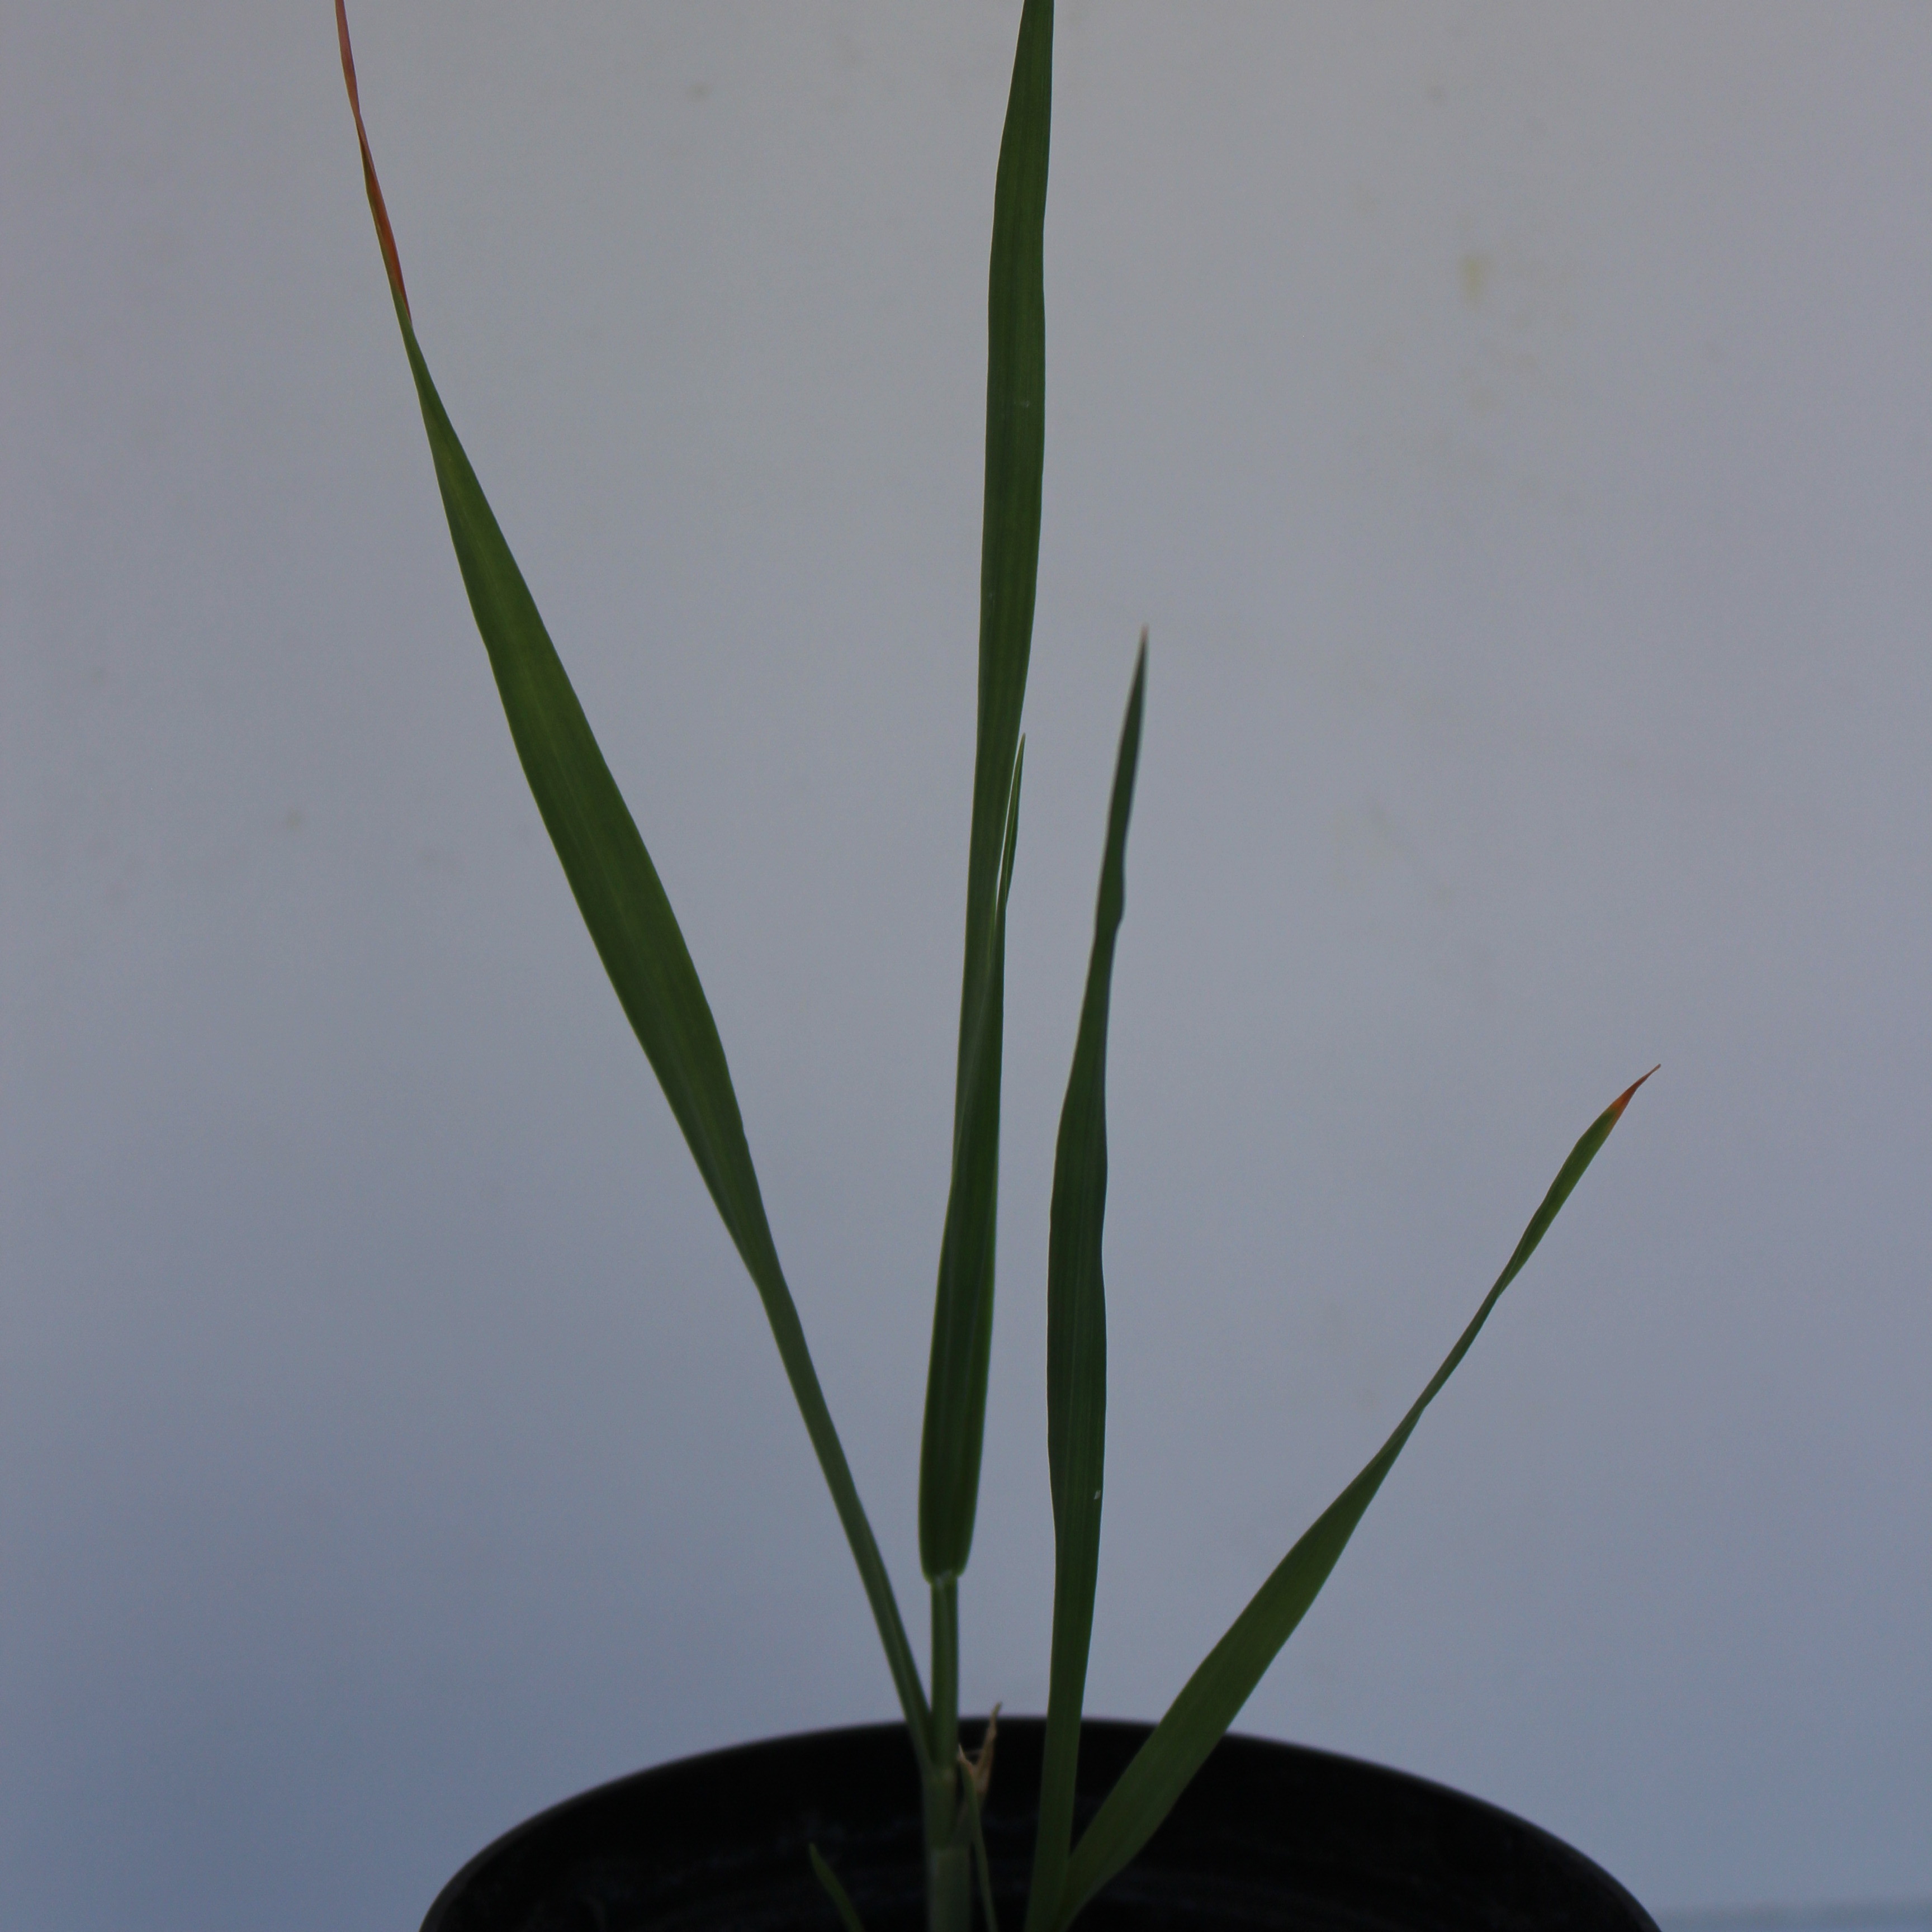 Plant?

Avena sterilis
